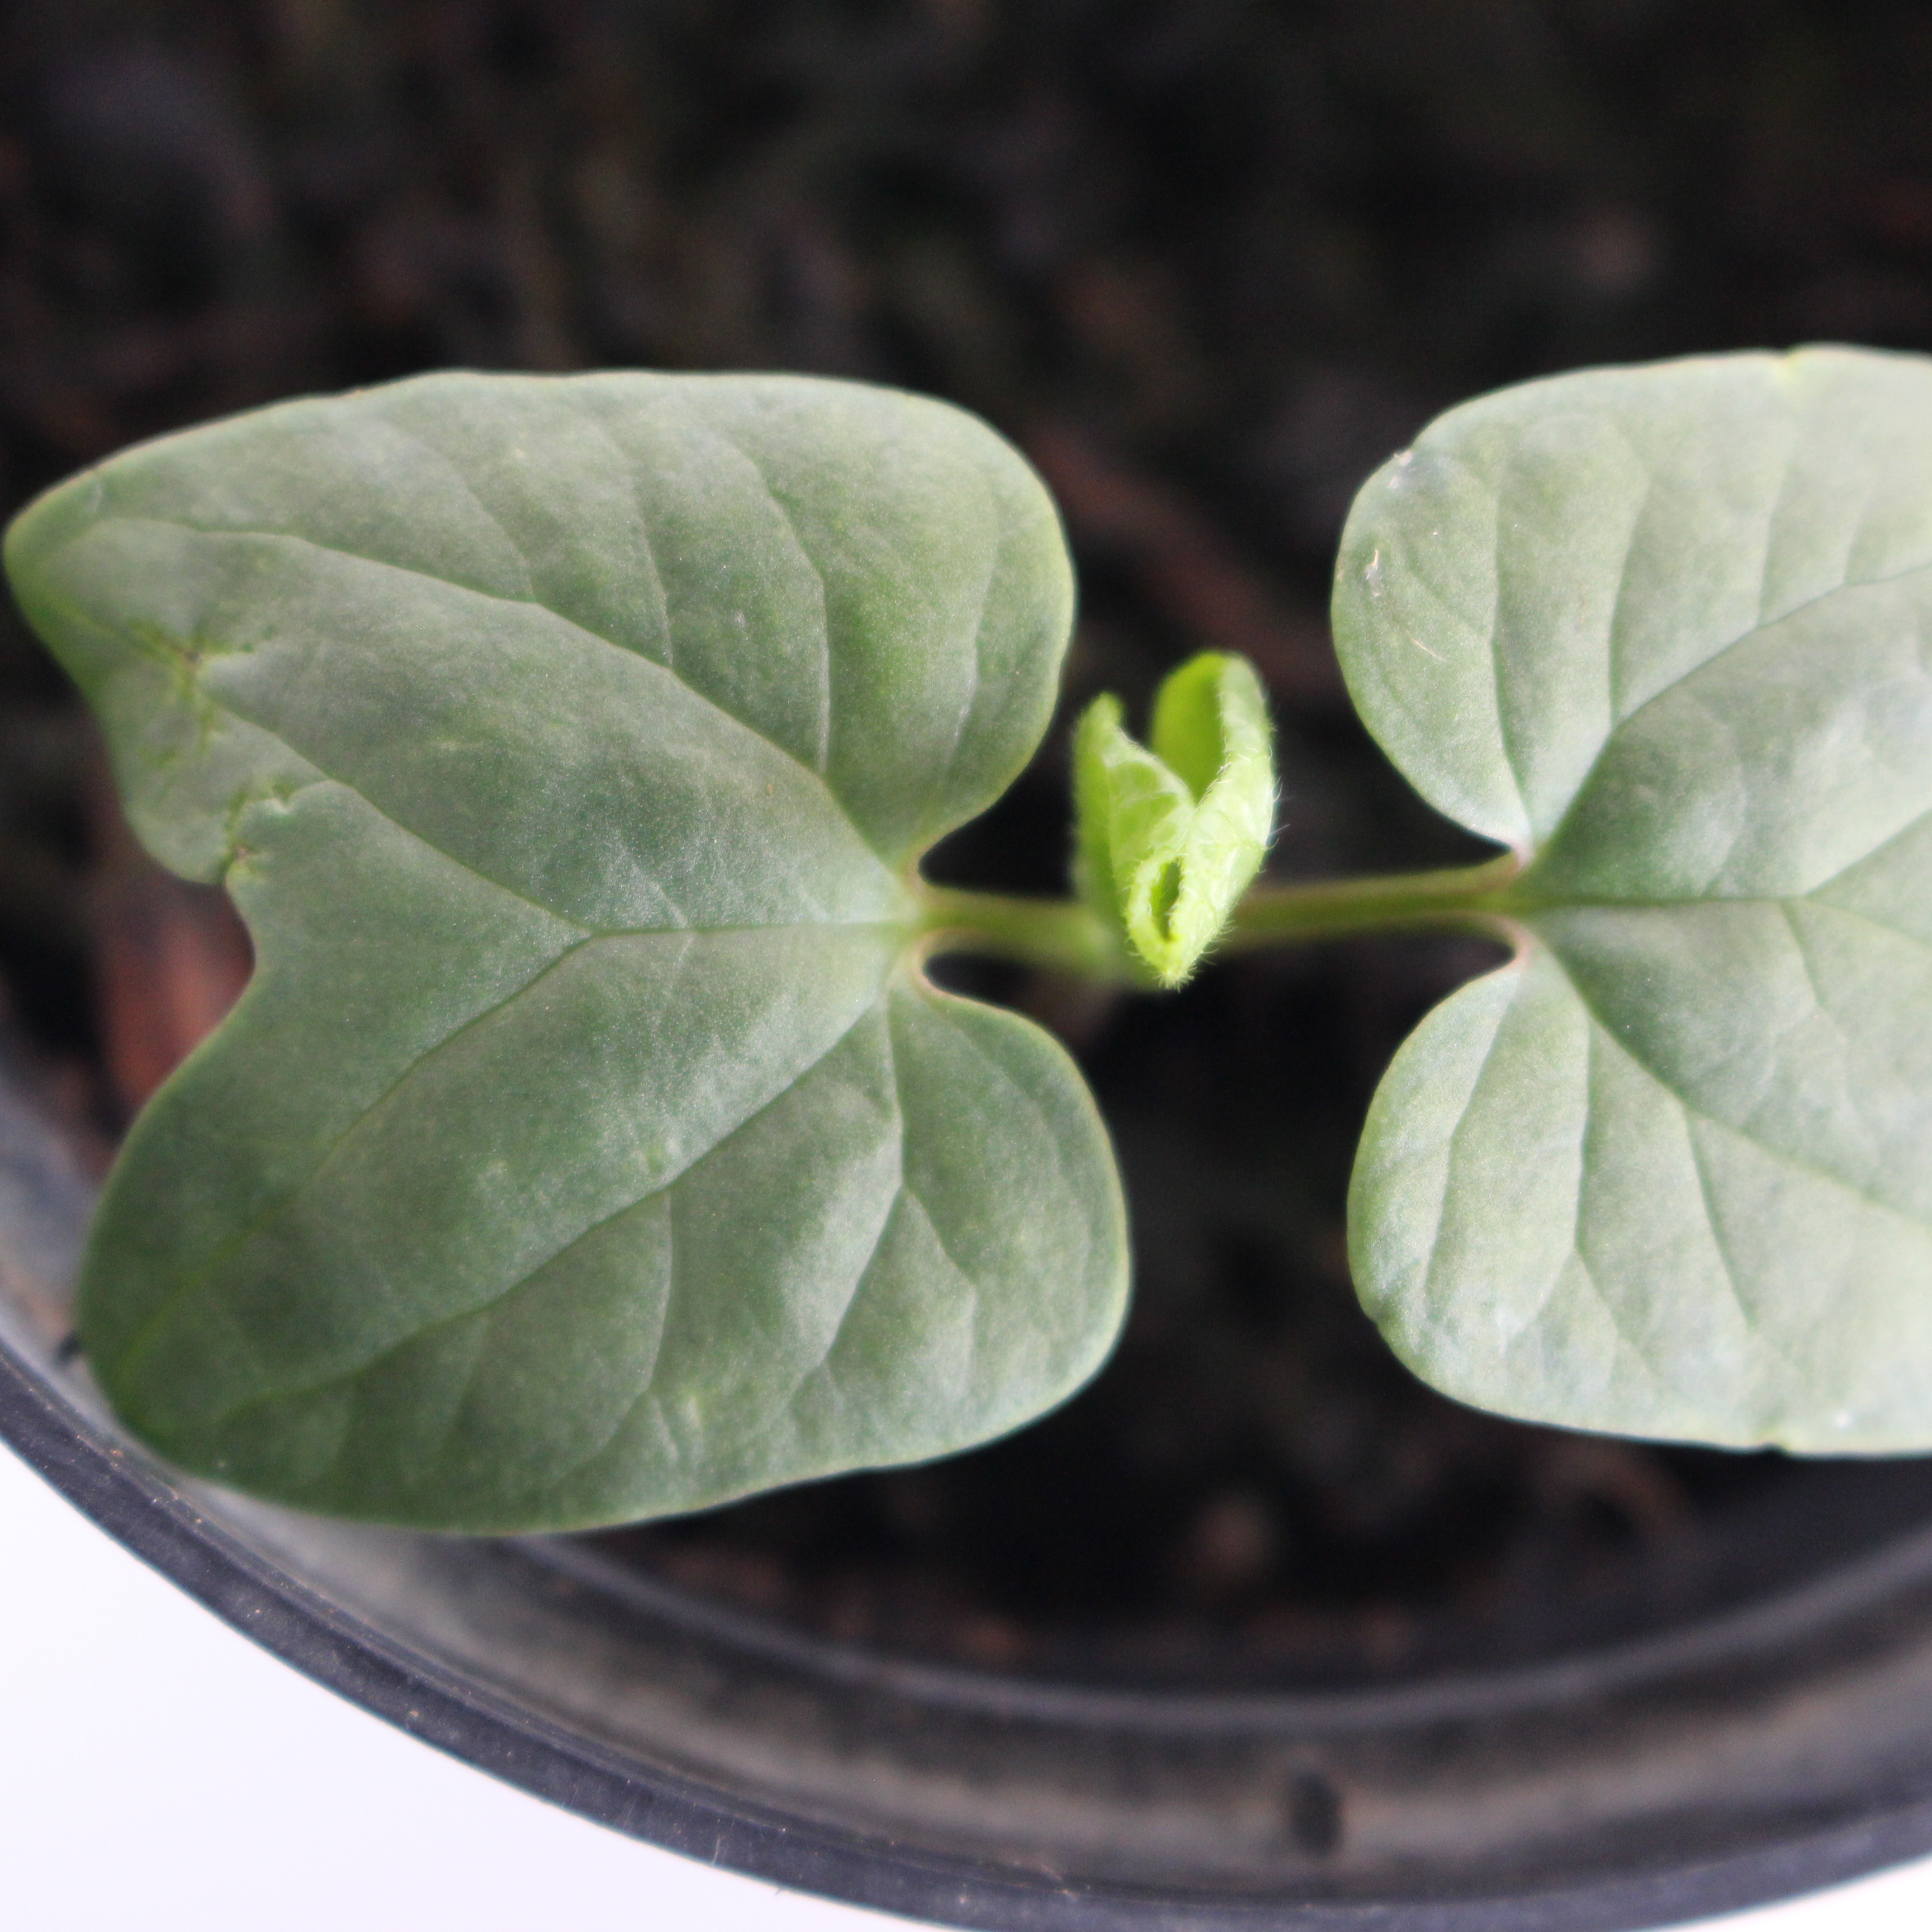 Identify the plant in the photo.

Convolvulus arvensis
